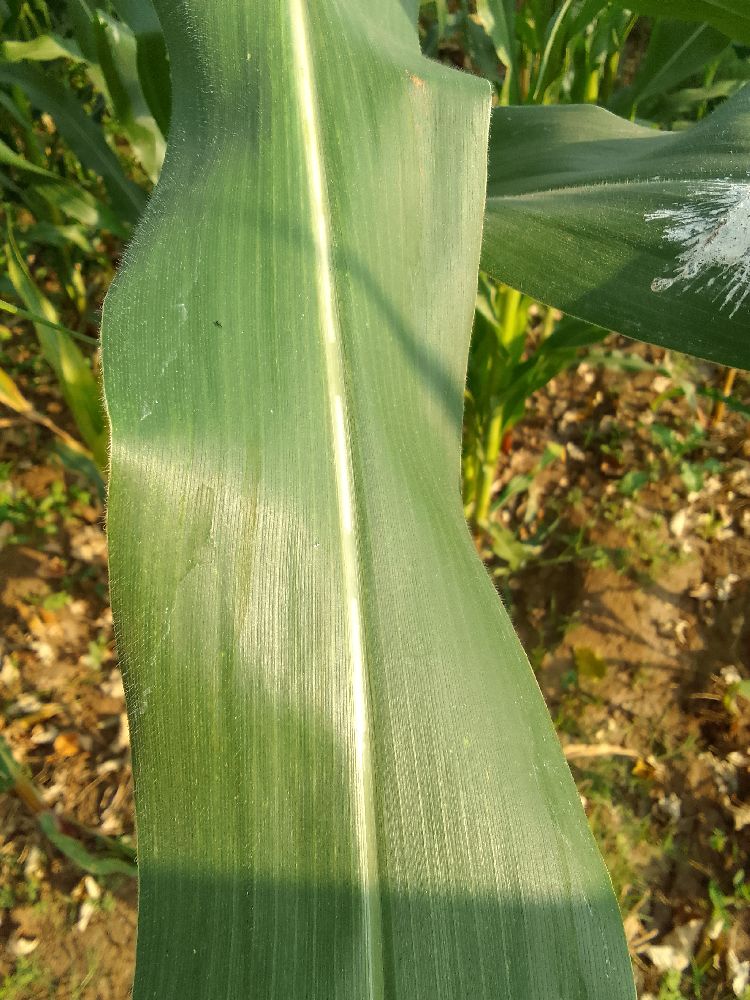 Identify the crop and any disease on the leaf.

maize, healthy
